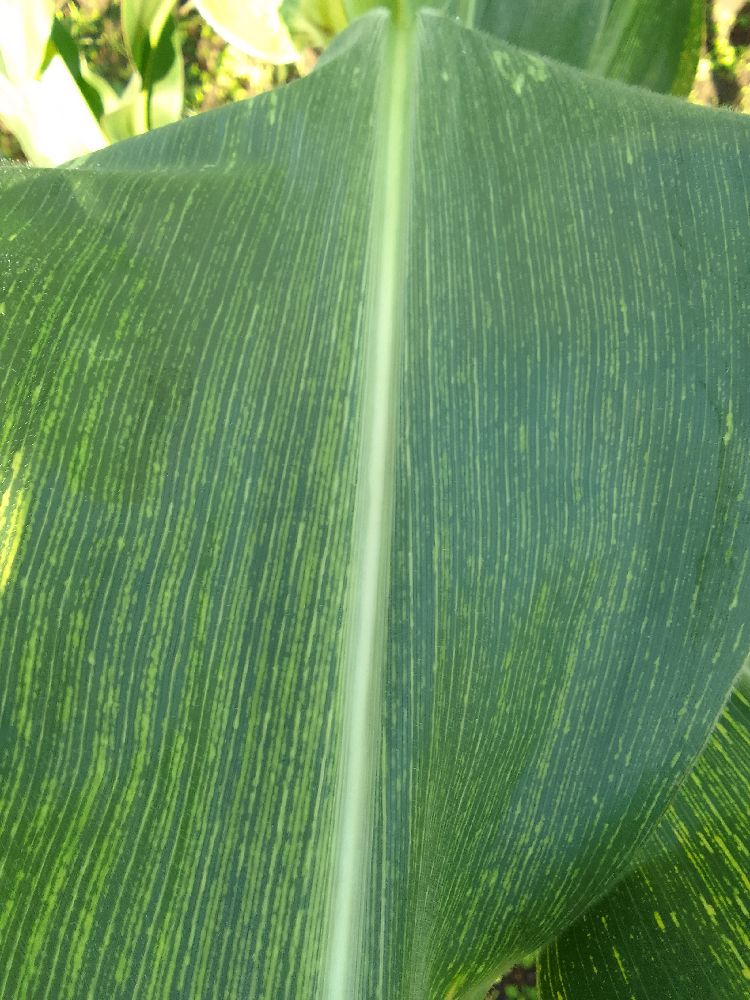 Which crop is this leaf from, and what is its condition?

maize, maize streak virus
